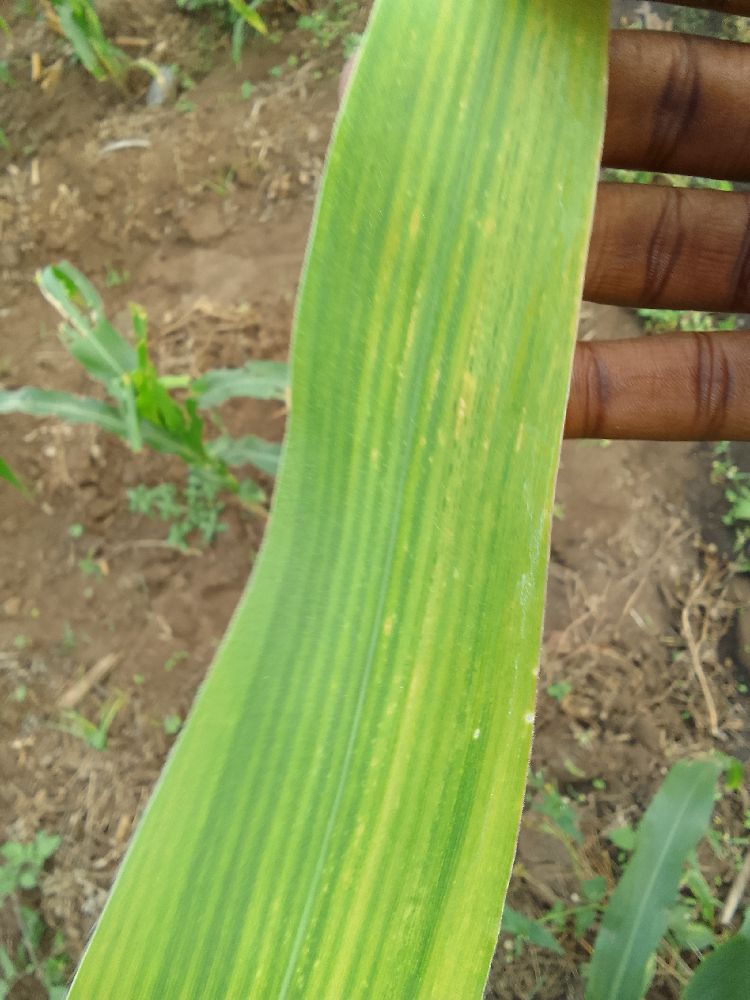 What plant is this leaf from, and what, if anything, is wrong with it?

maize, maize lethal necrosis
